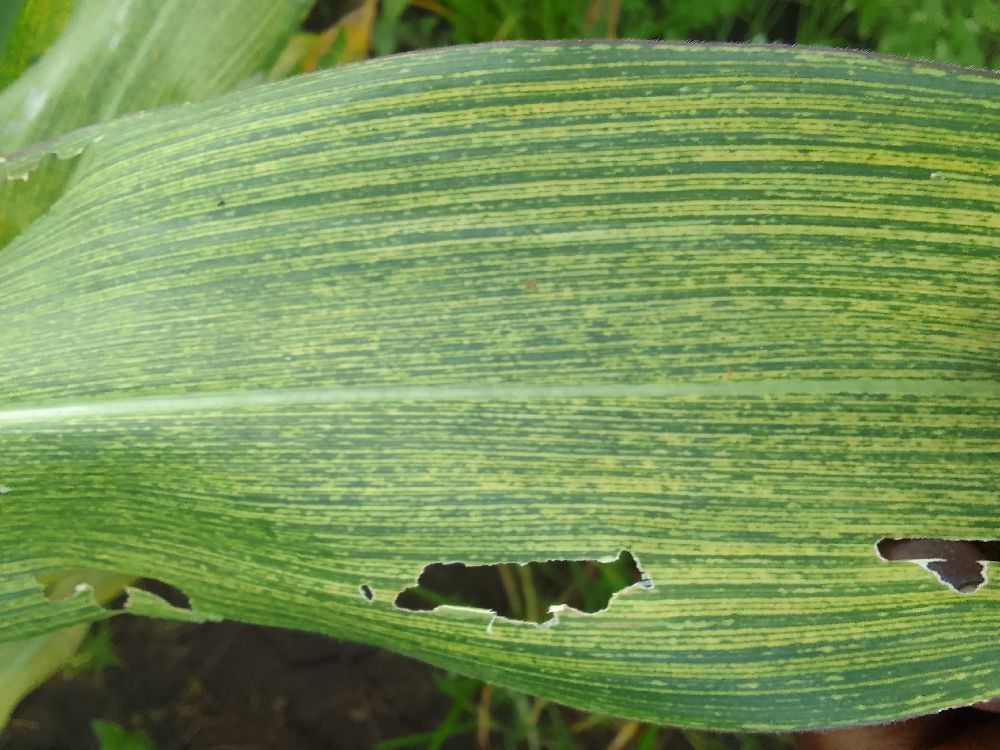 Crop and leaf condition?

maize, maize streak virus
